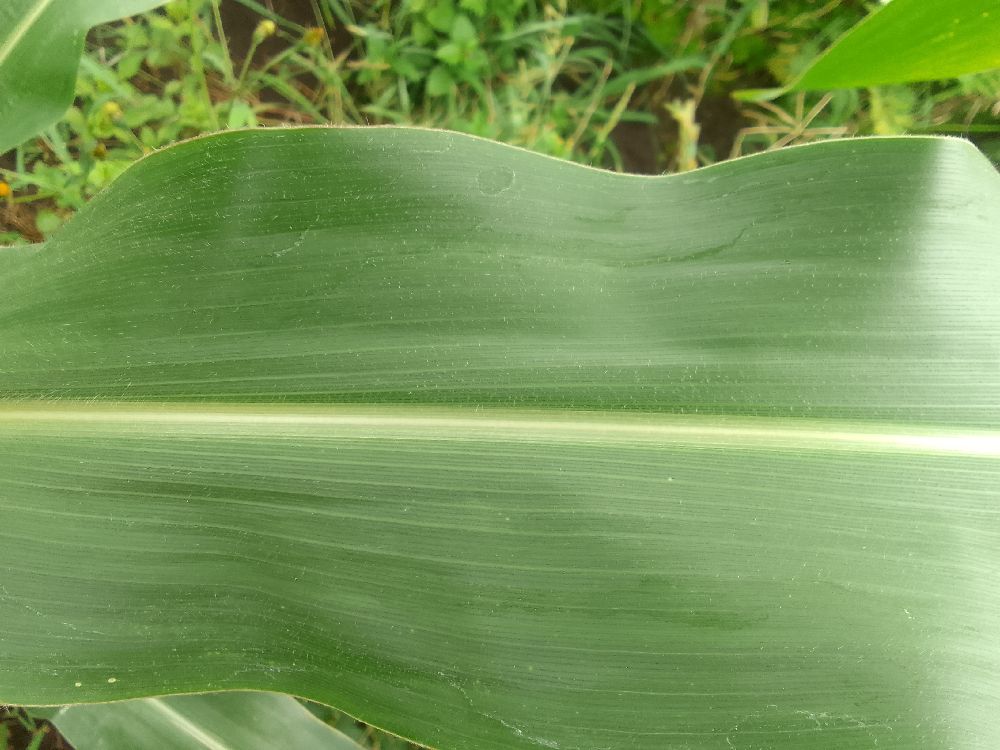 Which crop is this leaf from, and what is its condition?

maize, healthy
